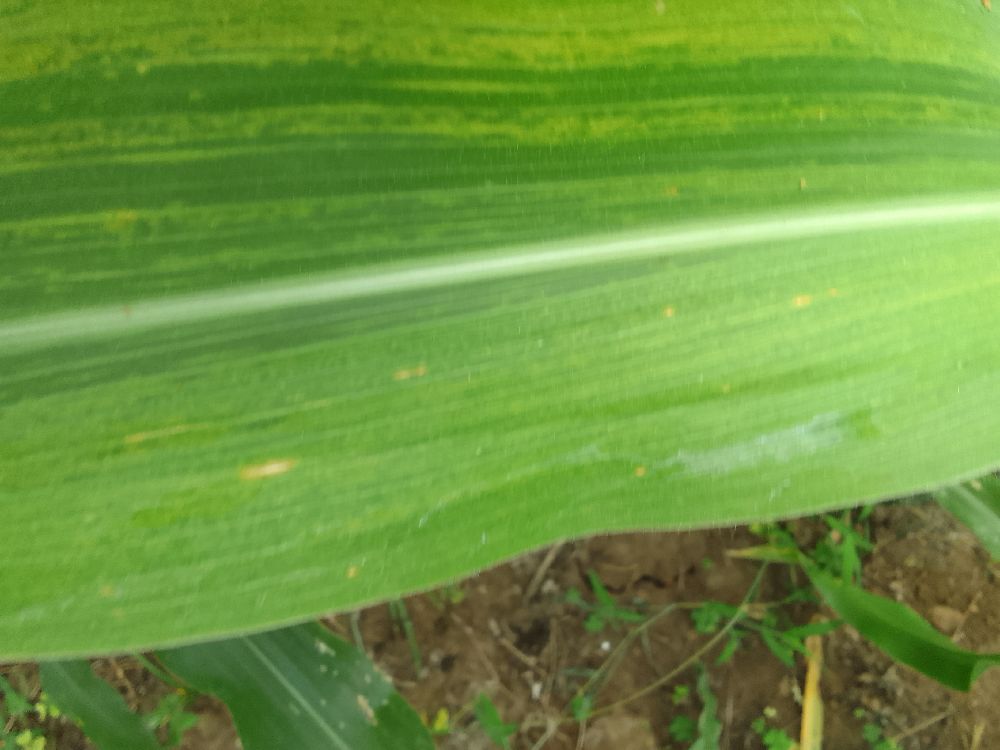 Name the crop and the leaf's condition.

maize, maize lethal necrosis
